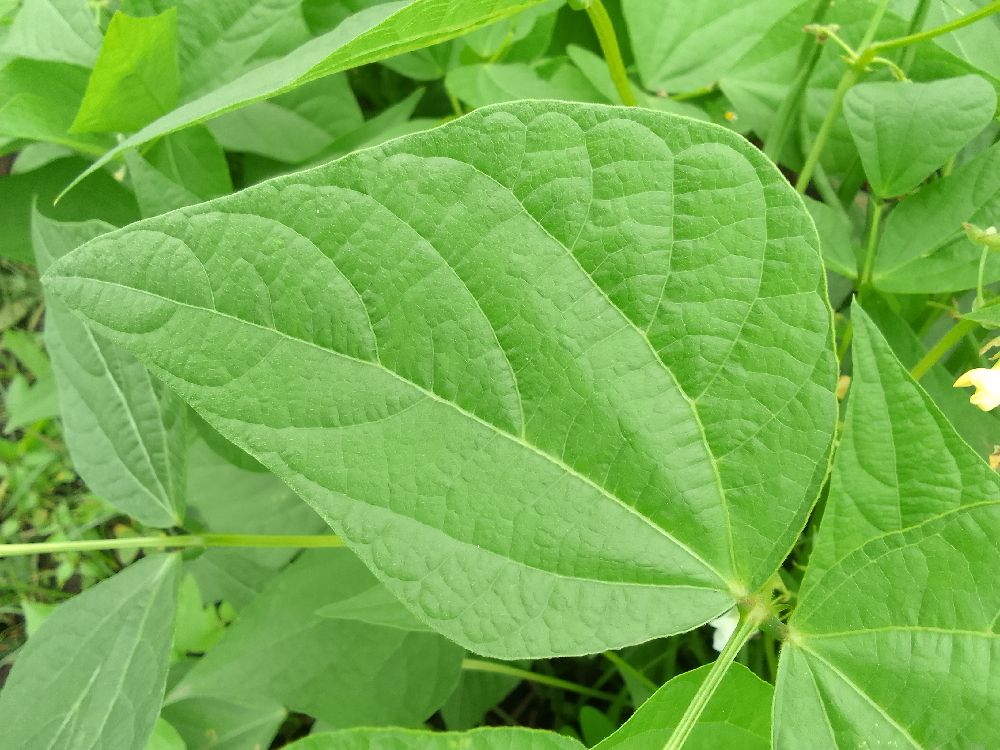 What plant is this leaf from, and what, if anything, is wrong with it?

common bean, healthy
